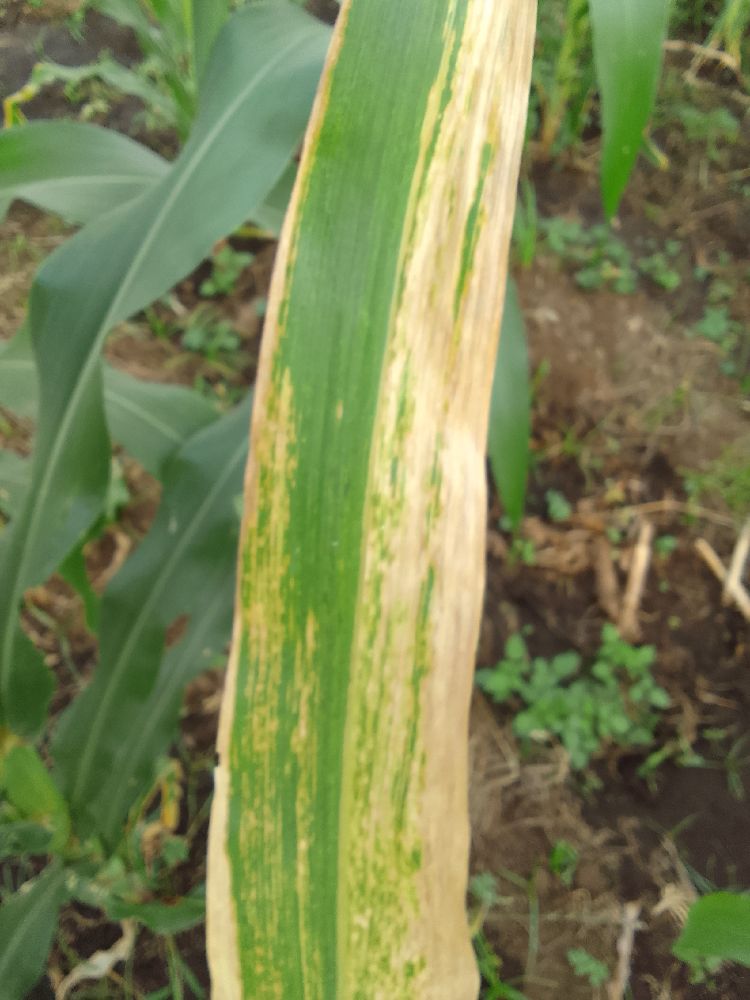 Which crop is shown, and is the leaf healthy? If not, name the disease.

maize, maize lethal necrosis
